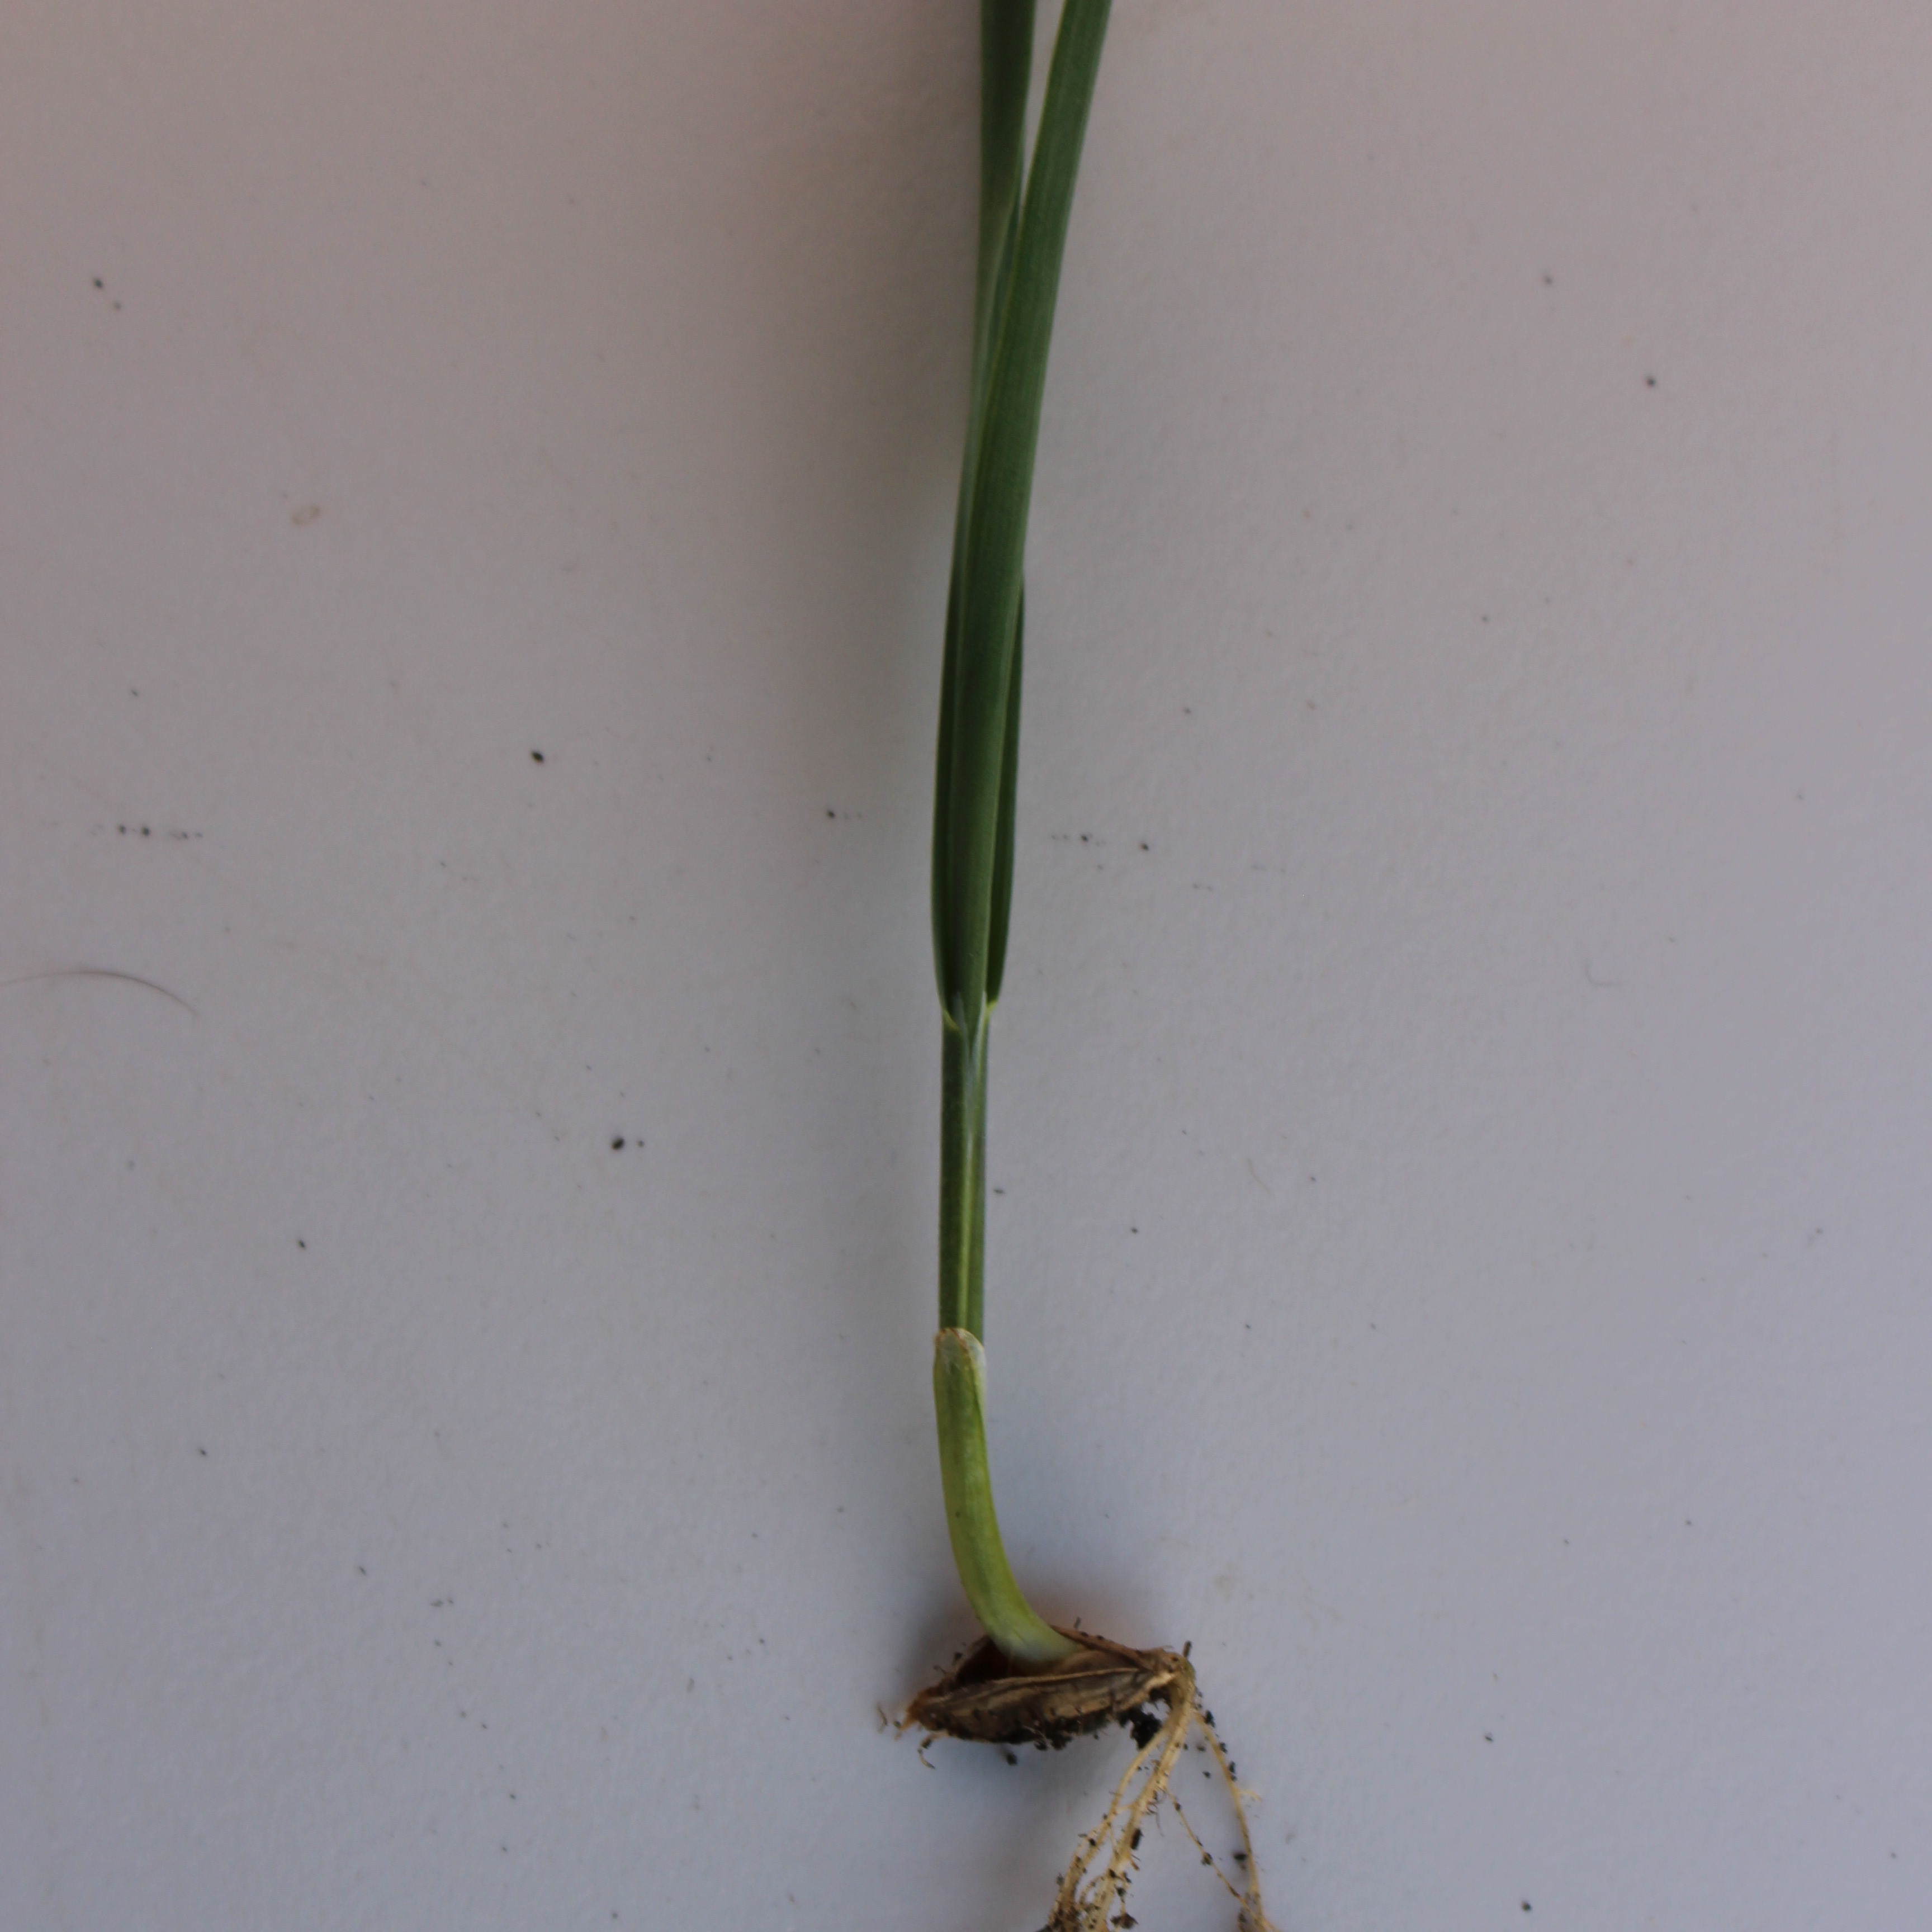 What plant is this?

Avena sterilis
